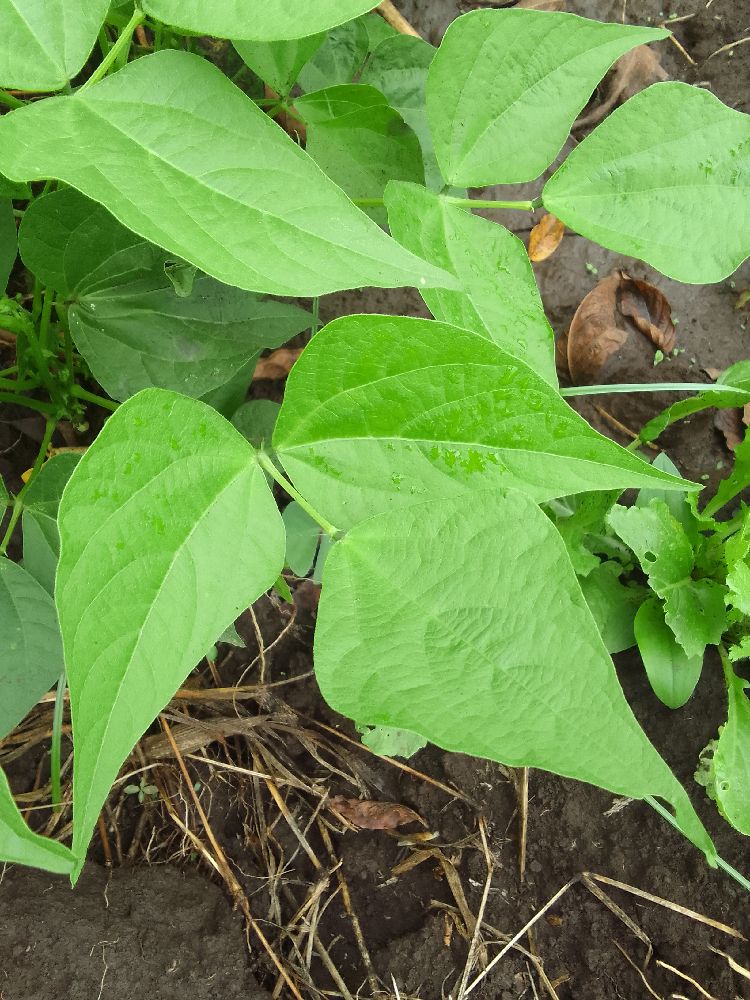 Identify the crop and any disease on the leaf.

common bean, healthy
